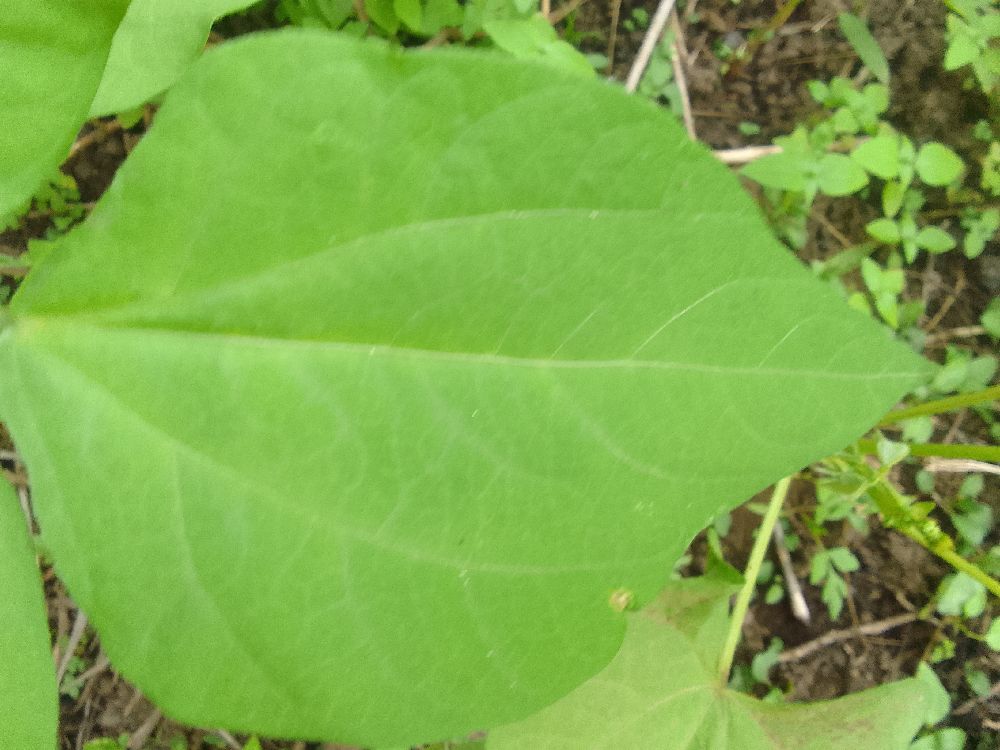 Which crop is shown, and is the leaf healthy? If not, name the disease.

common bean, healthy
